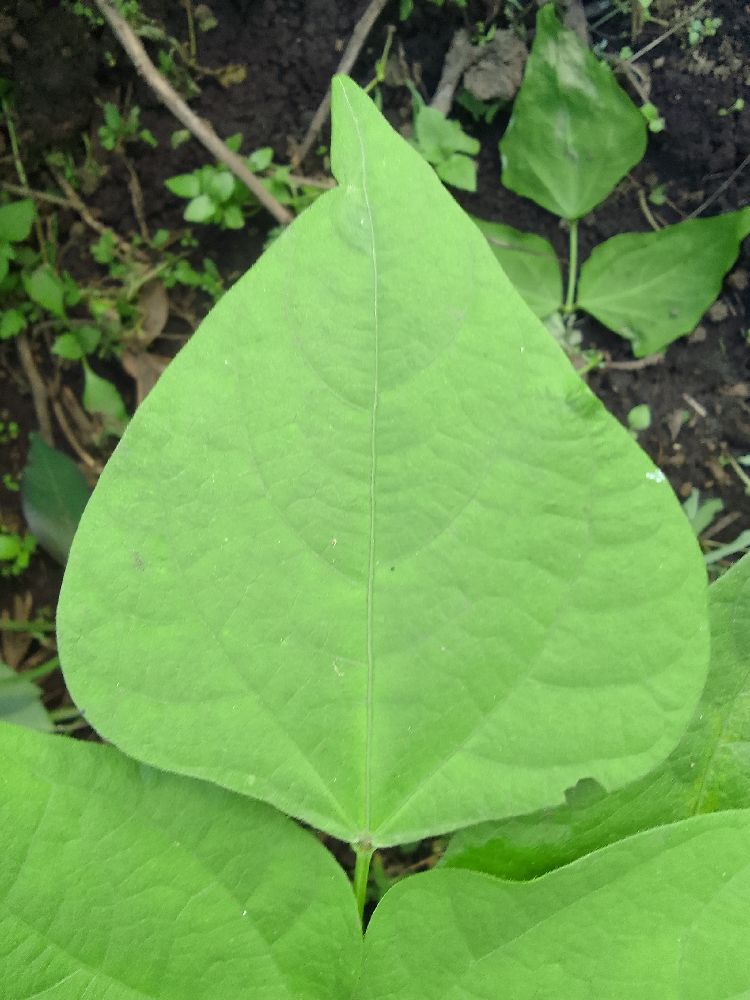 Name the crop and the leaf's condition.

common bean, healthy
